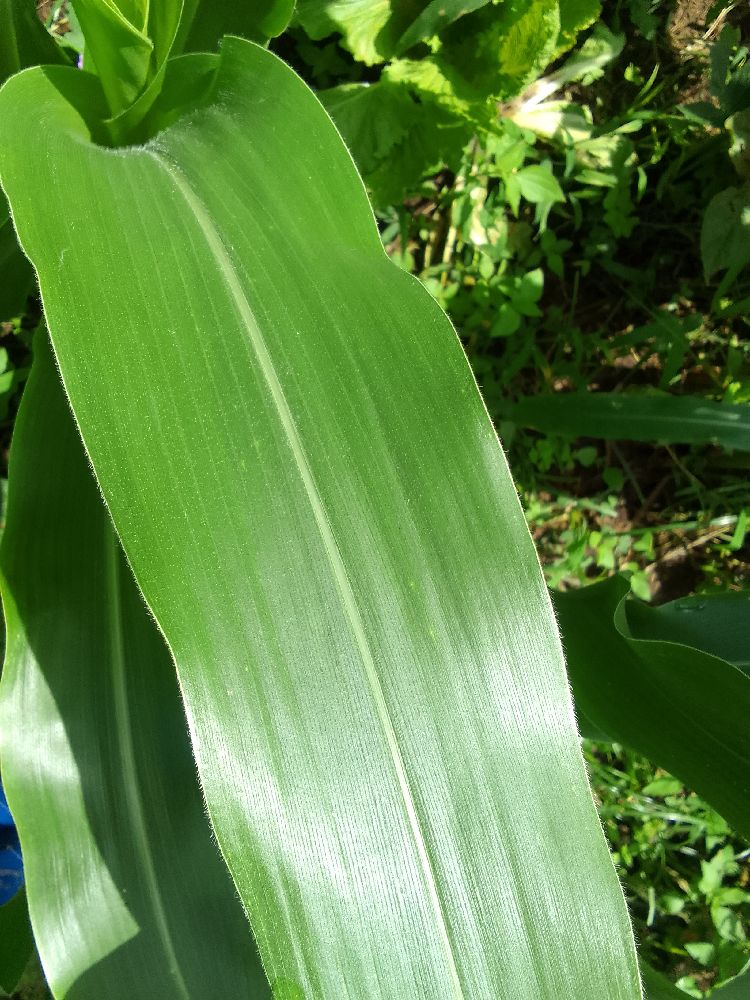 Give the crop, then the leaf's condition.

maize, healthy
